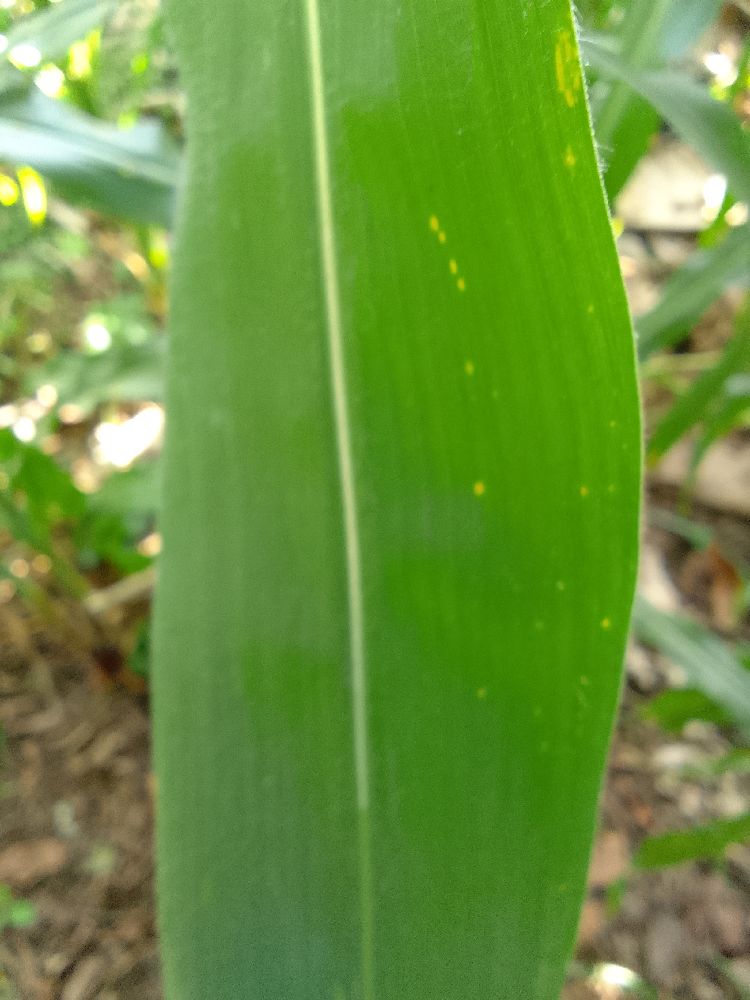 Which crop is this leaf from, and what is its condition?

maize, healthy
